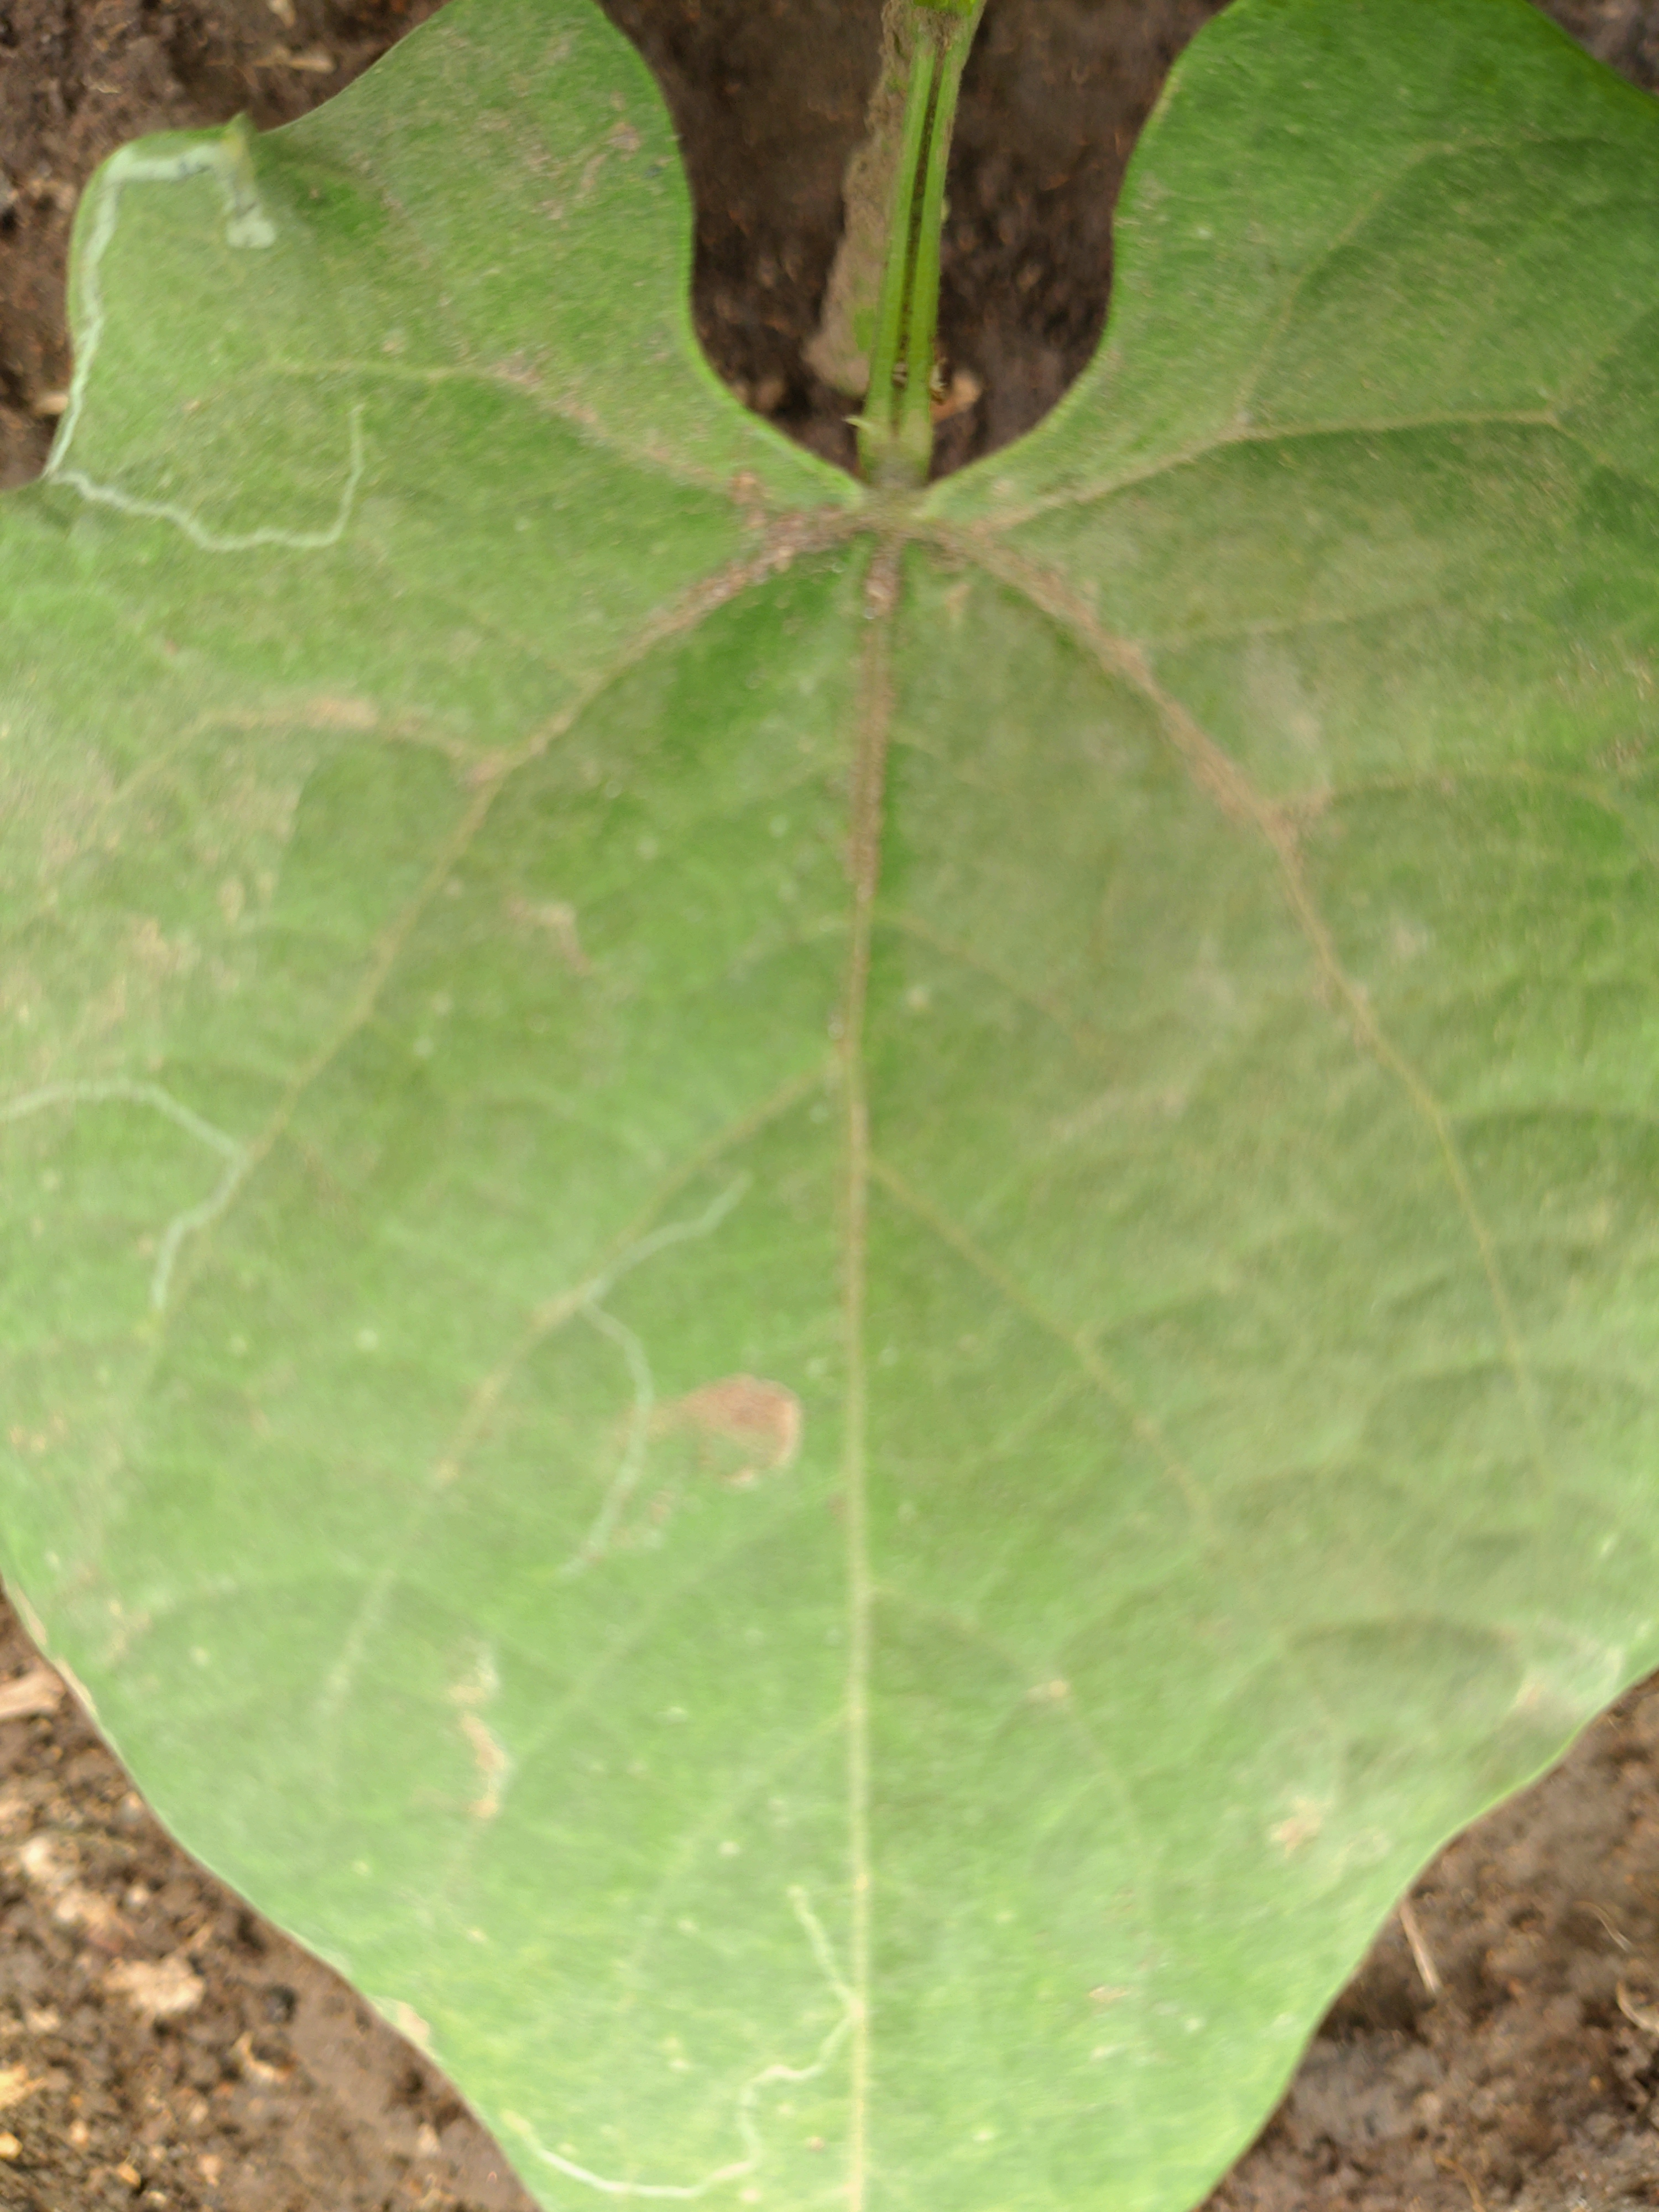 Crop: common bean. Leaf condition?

healthy
